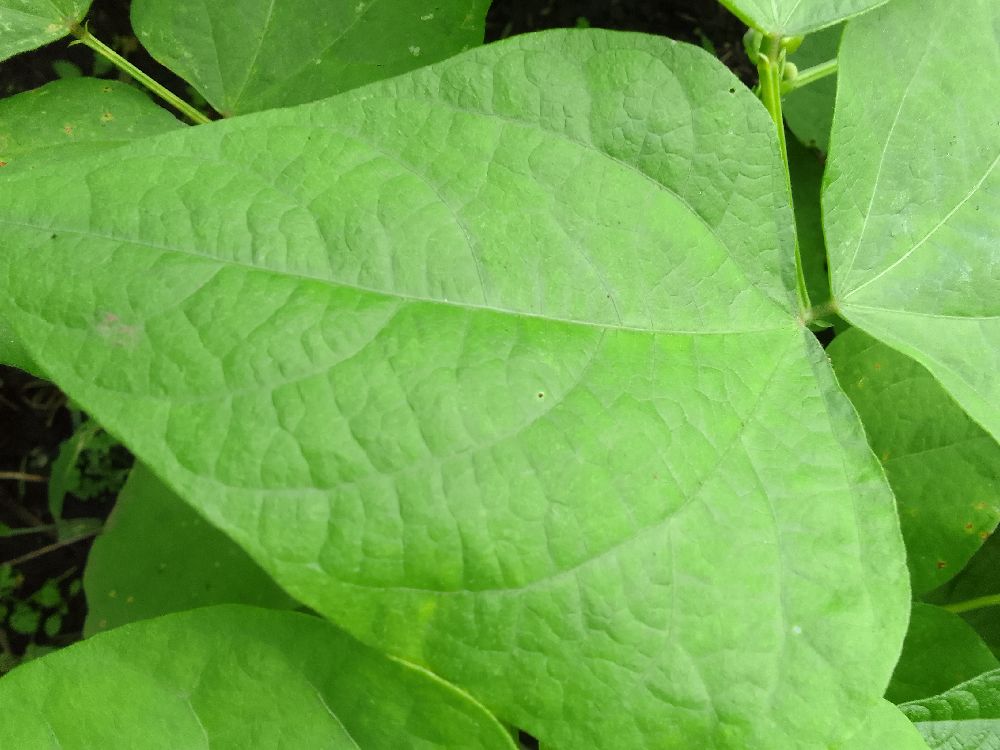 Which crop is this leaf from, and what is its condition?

common bean, healthy
